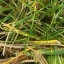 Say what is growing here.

grass
